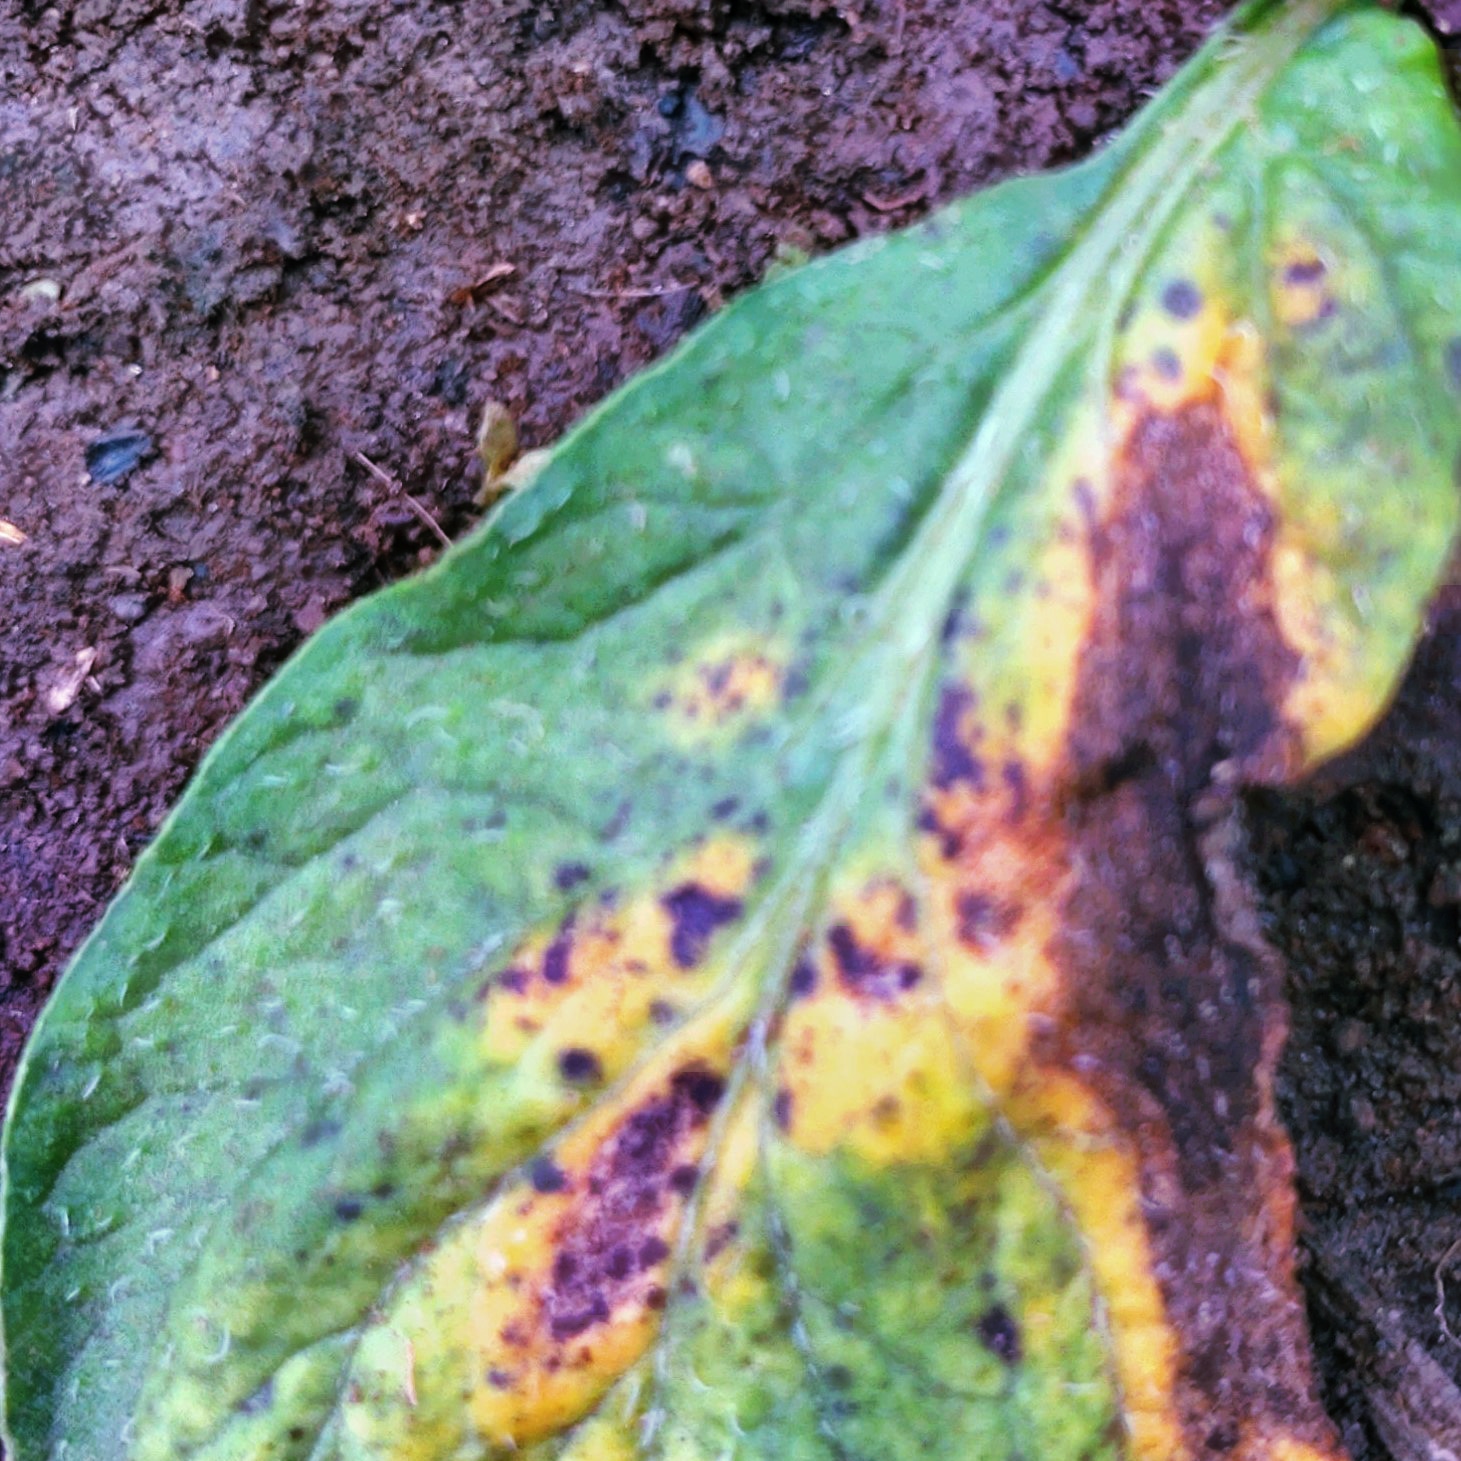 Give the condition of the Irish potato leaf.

late blight
